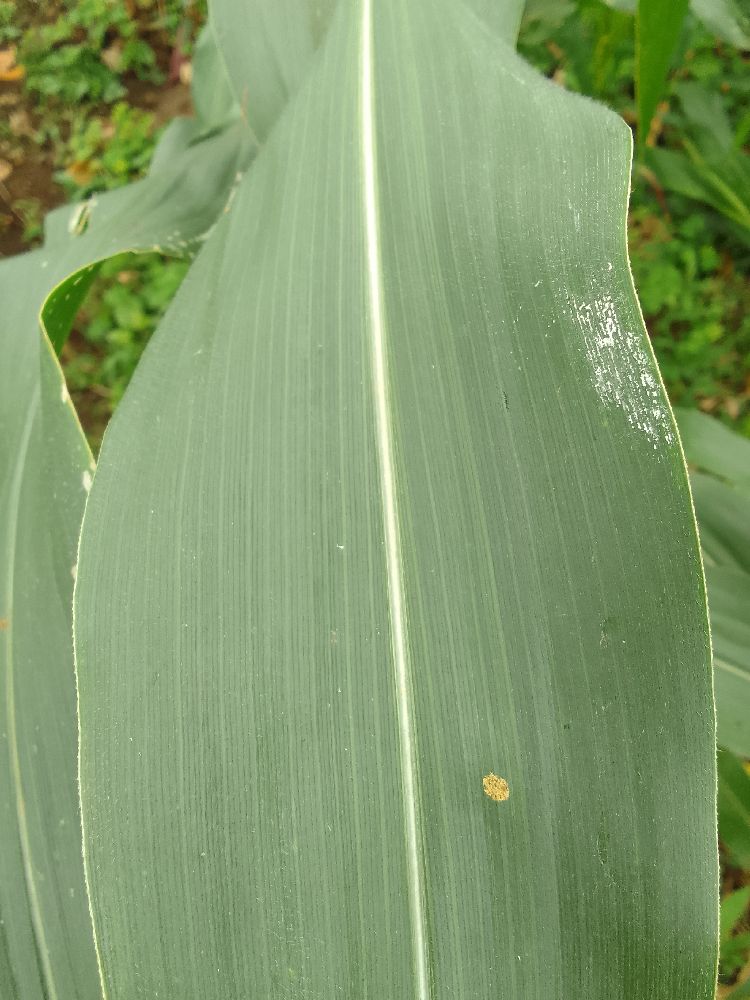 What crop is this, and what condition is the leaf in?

maize, healthy
